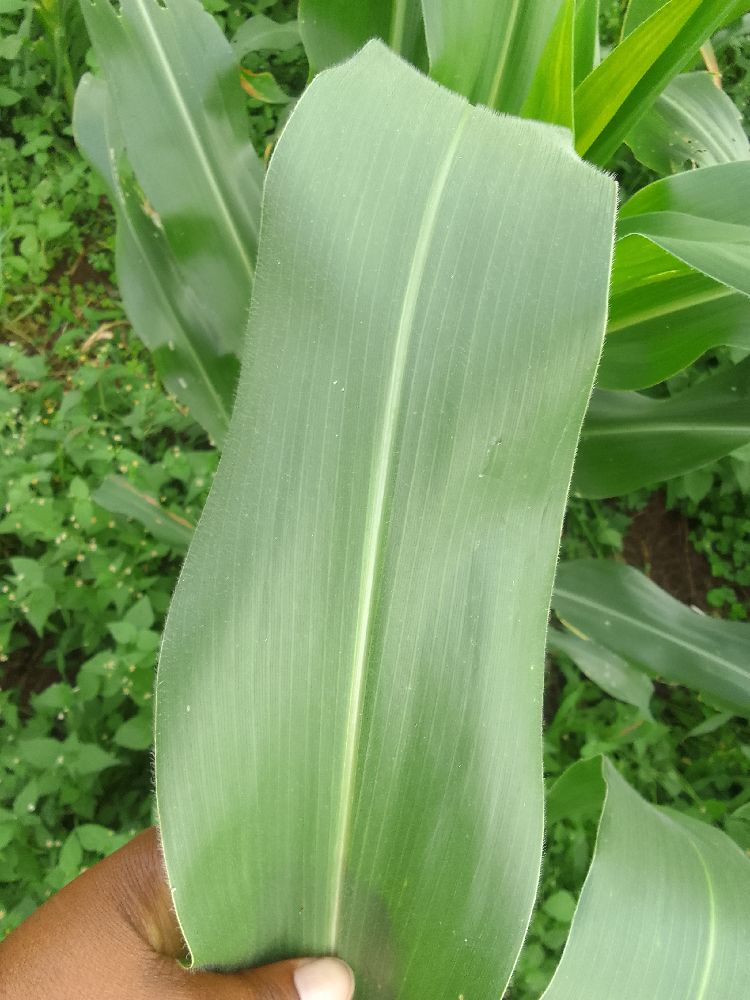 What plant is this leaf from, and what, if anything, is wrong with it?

maize, healthy
